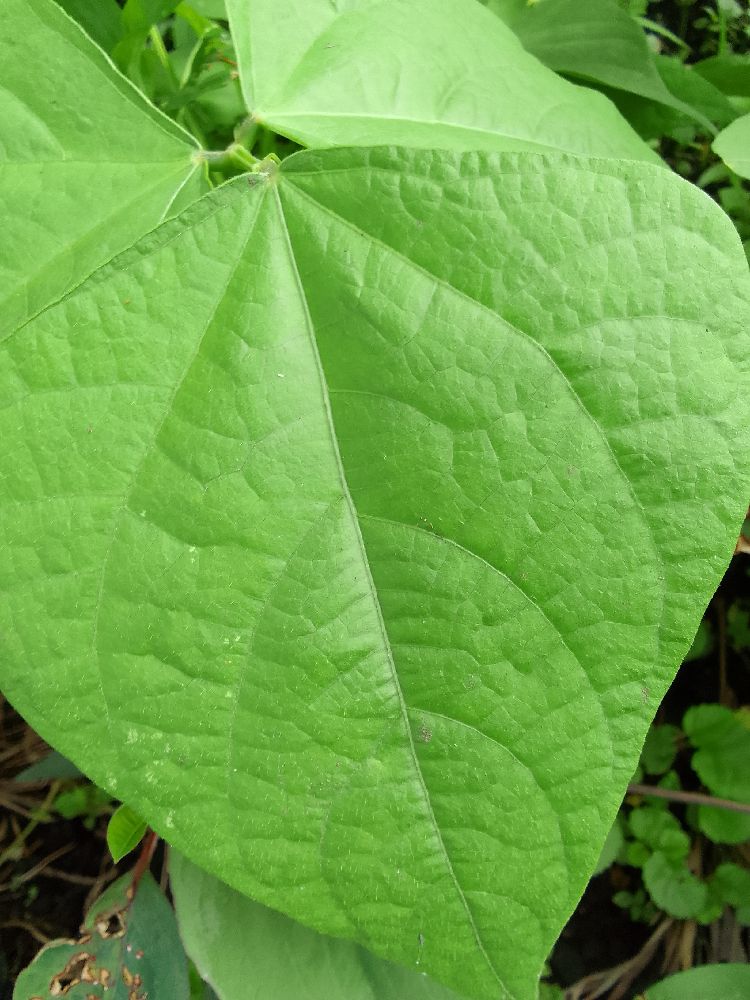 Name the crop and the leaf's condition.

common bean, healthy
